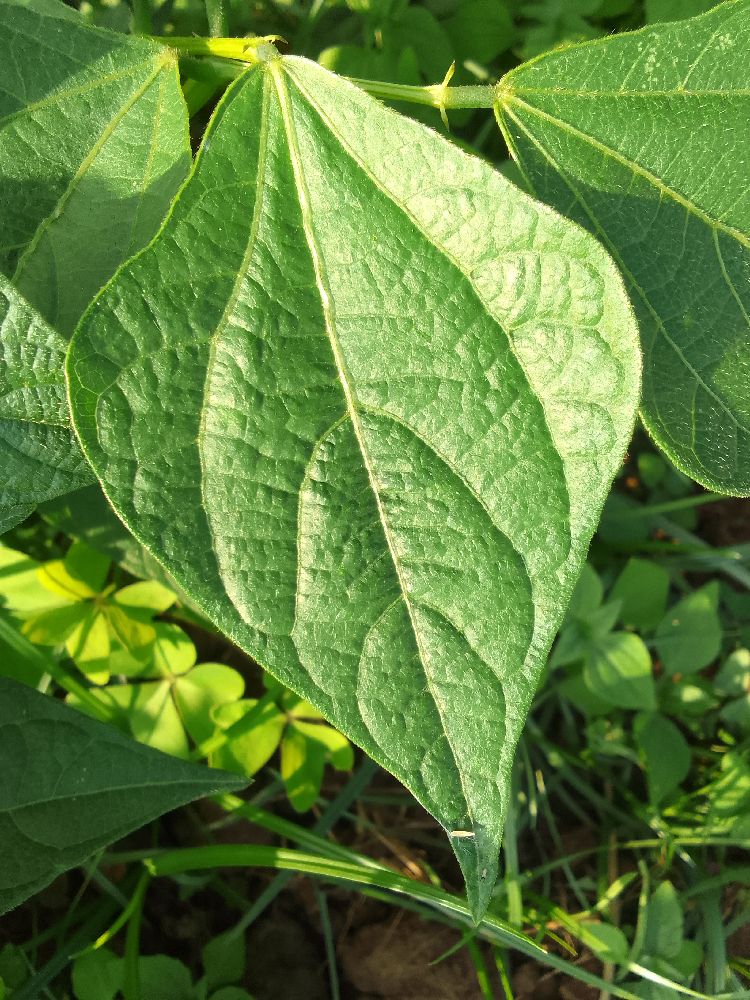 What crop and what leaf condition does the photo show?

common bean, healthy
